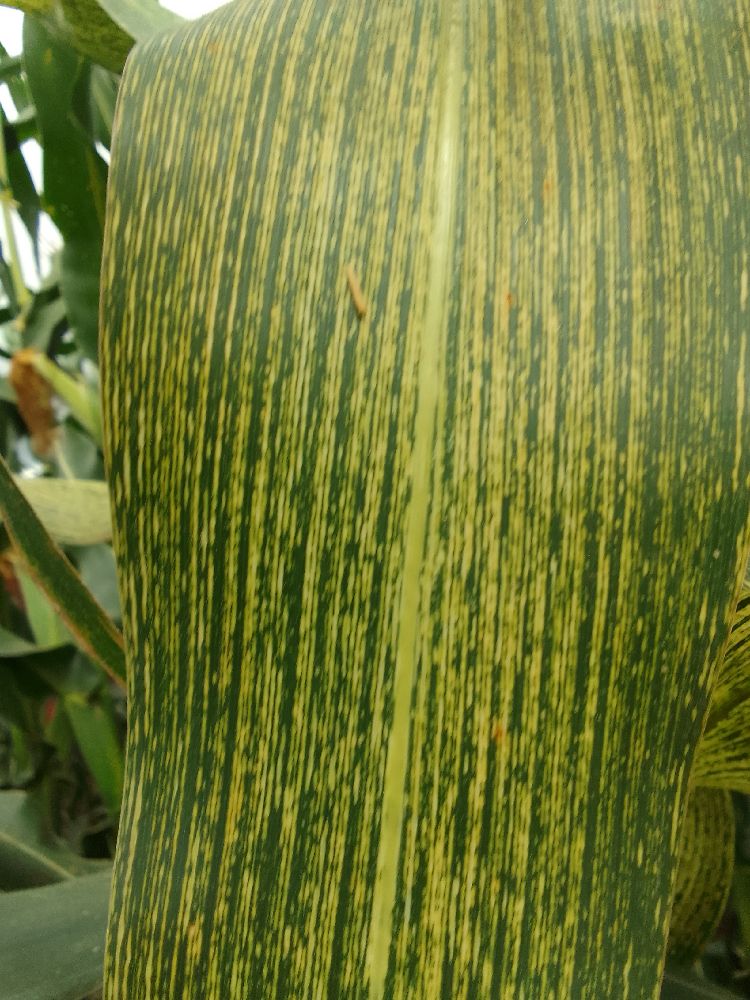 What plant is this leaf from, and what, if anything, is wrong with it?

maize, maize streak virus
